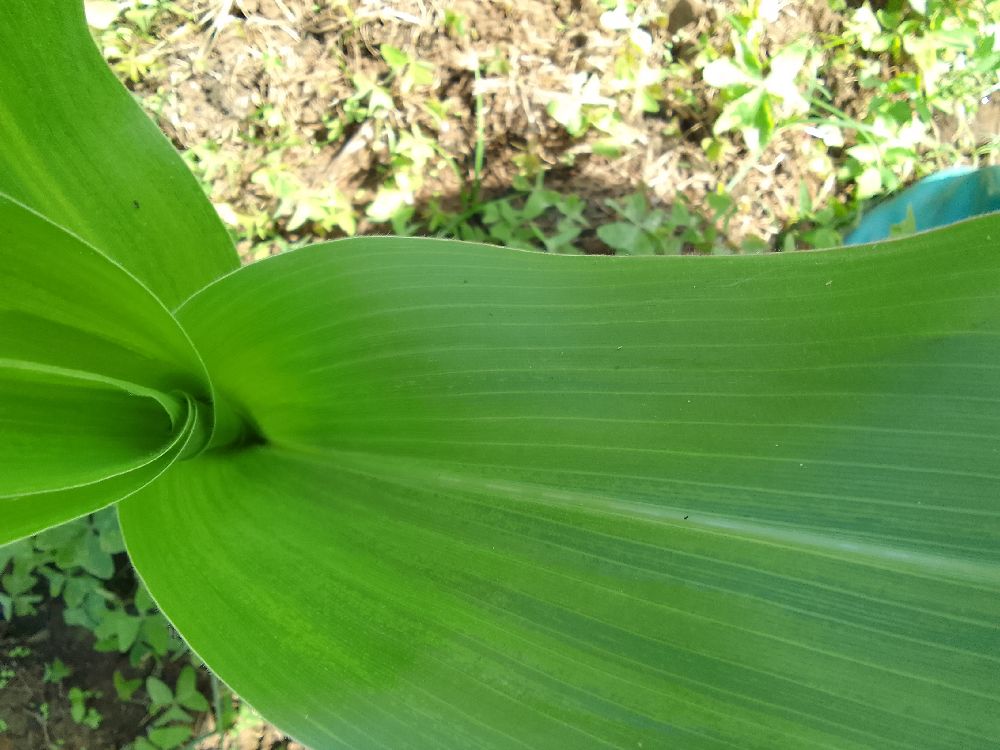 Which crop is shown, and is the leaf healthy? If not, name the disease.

maize, healthy
